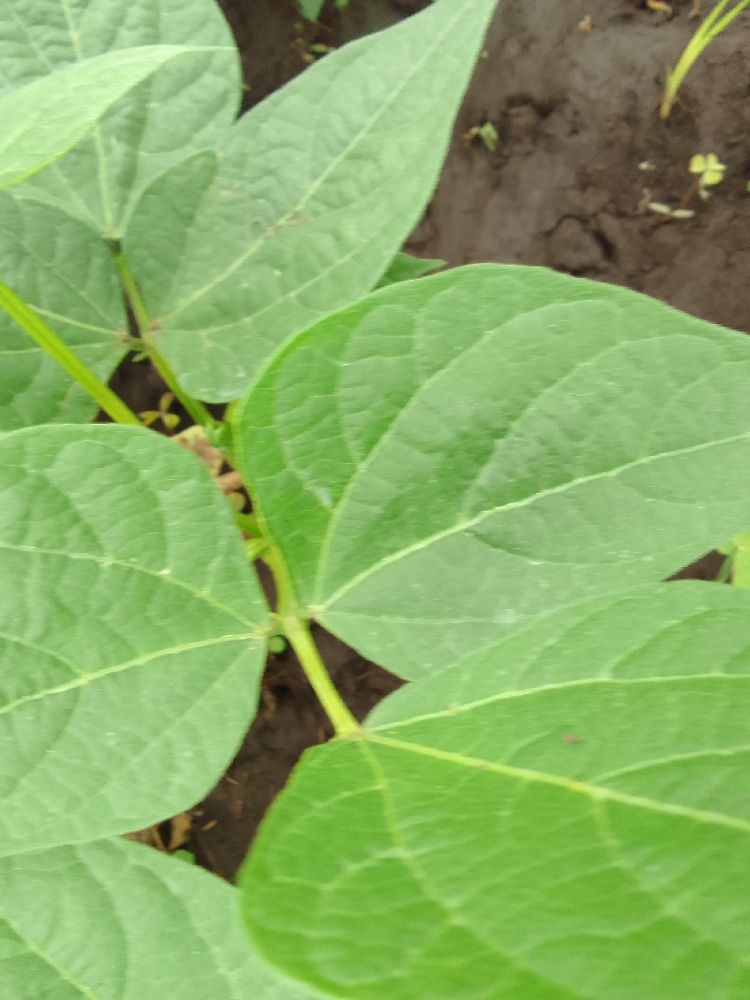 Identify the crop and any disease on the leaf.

common bean, healthy
